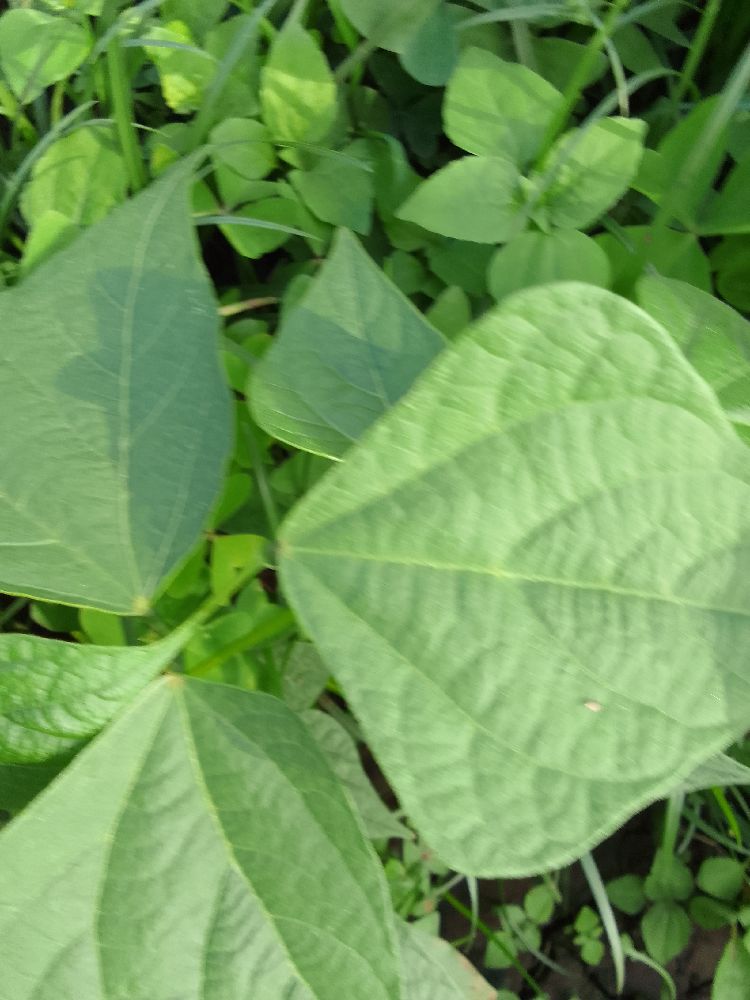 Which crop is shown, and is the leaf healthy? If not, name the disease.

common bean, healthy
